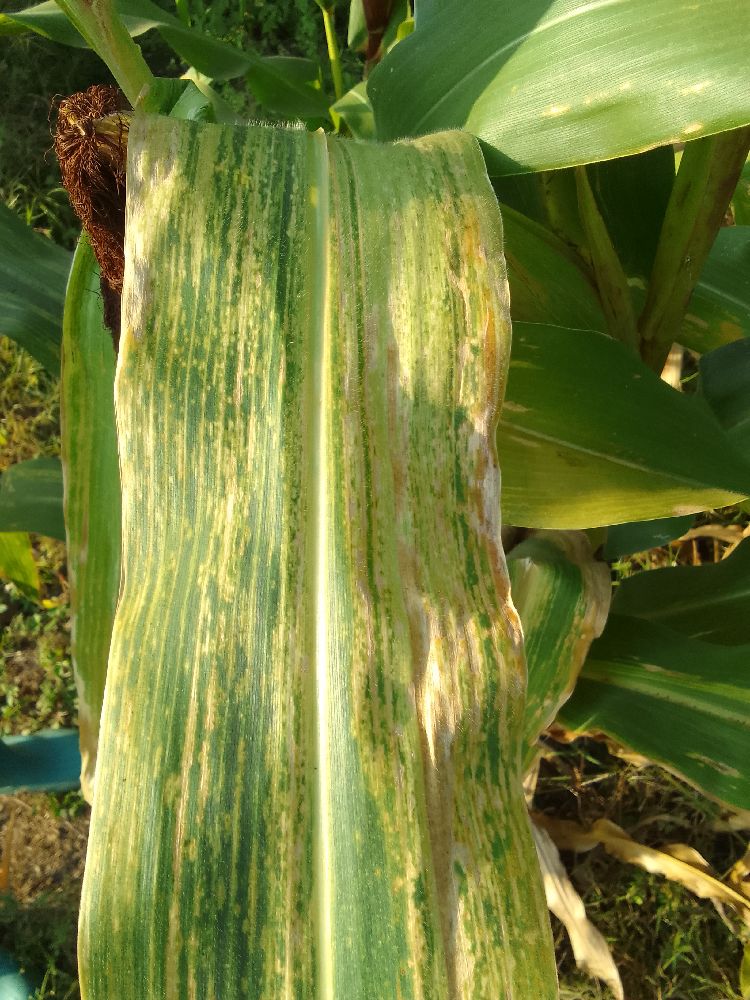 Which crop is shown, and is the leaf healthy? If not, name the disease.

maize, maize lethal necrosis
